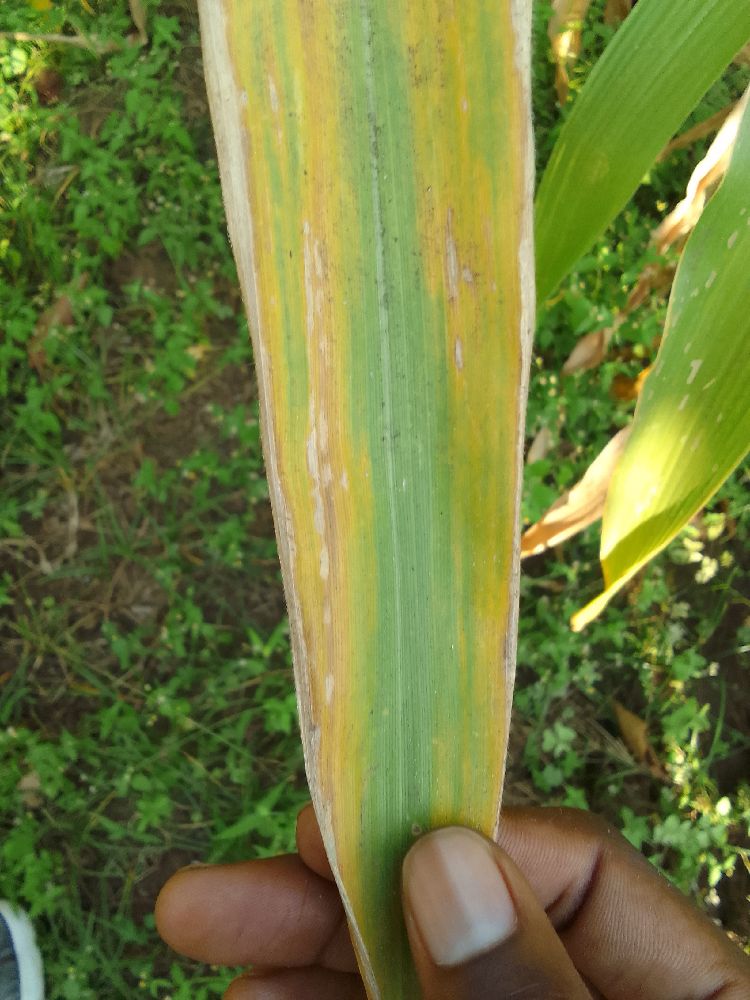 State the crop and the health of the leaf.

maize, maize lethal necrosis
